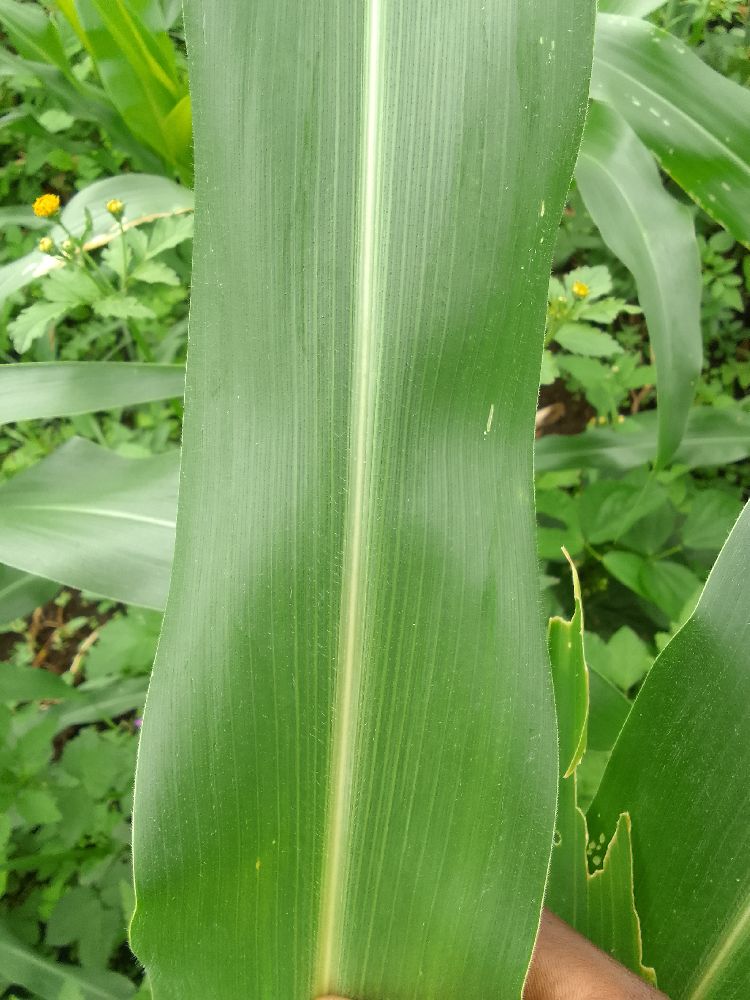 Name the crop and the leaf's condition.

maize, healthy
